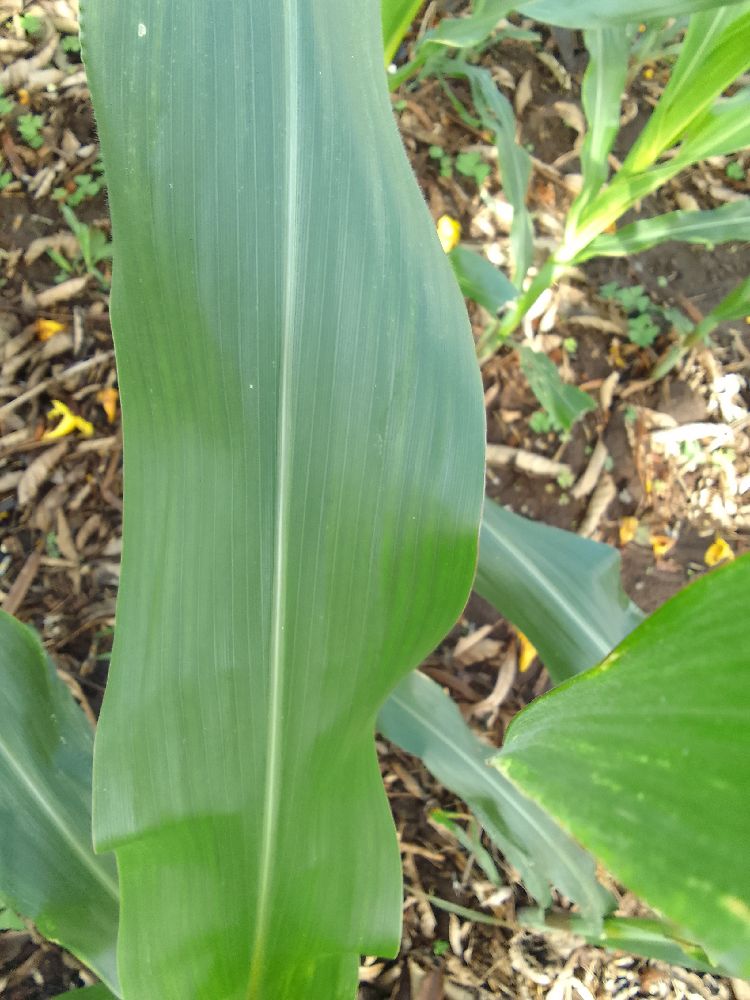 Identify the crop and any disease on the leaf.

maize, healthy
